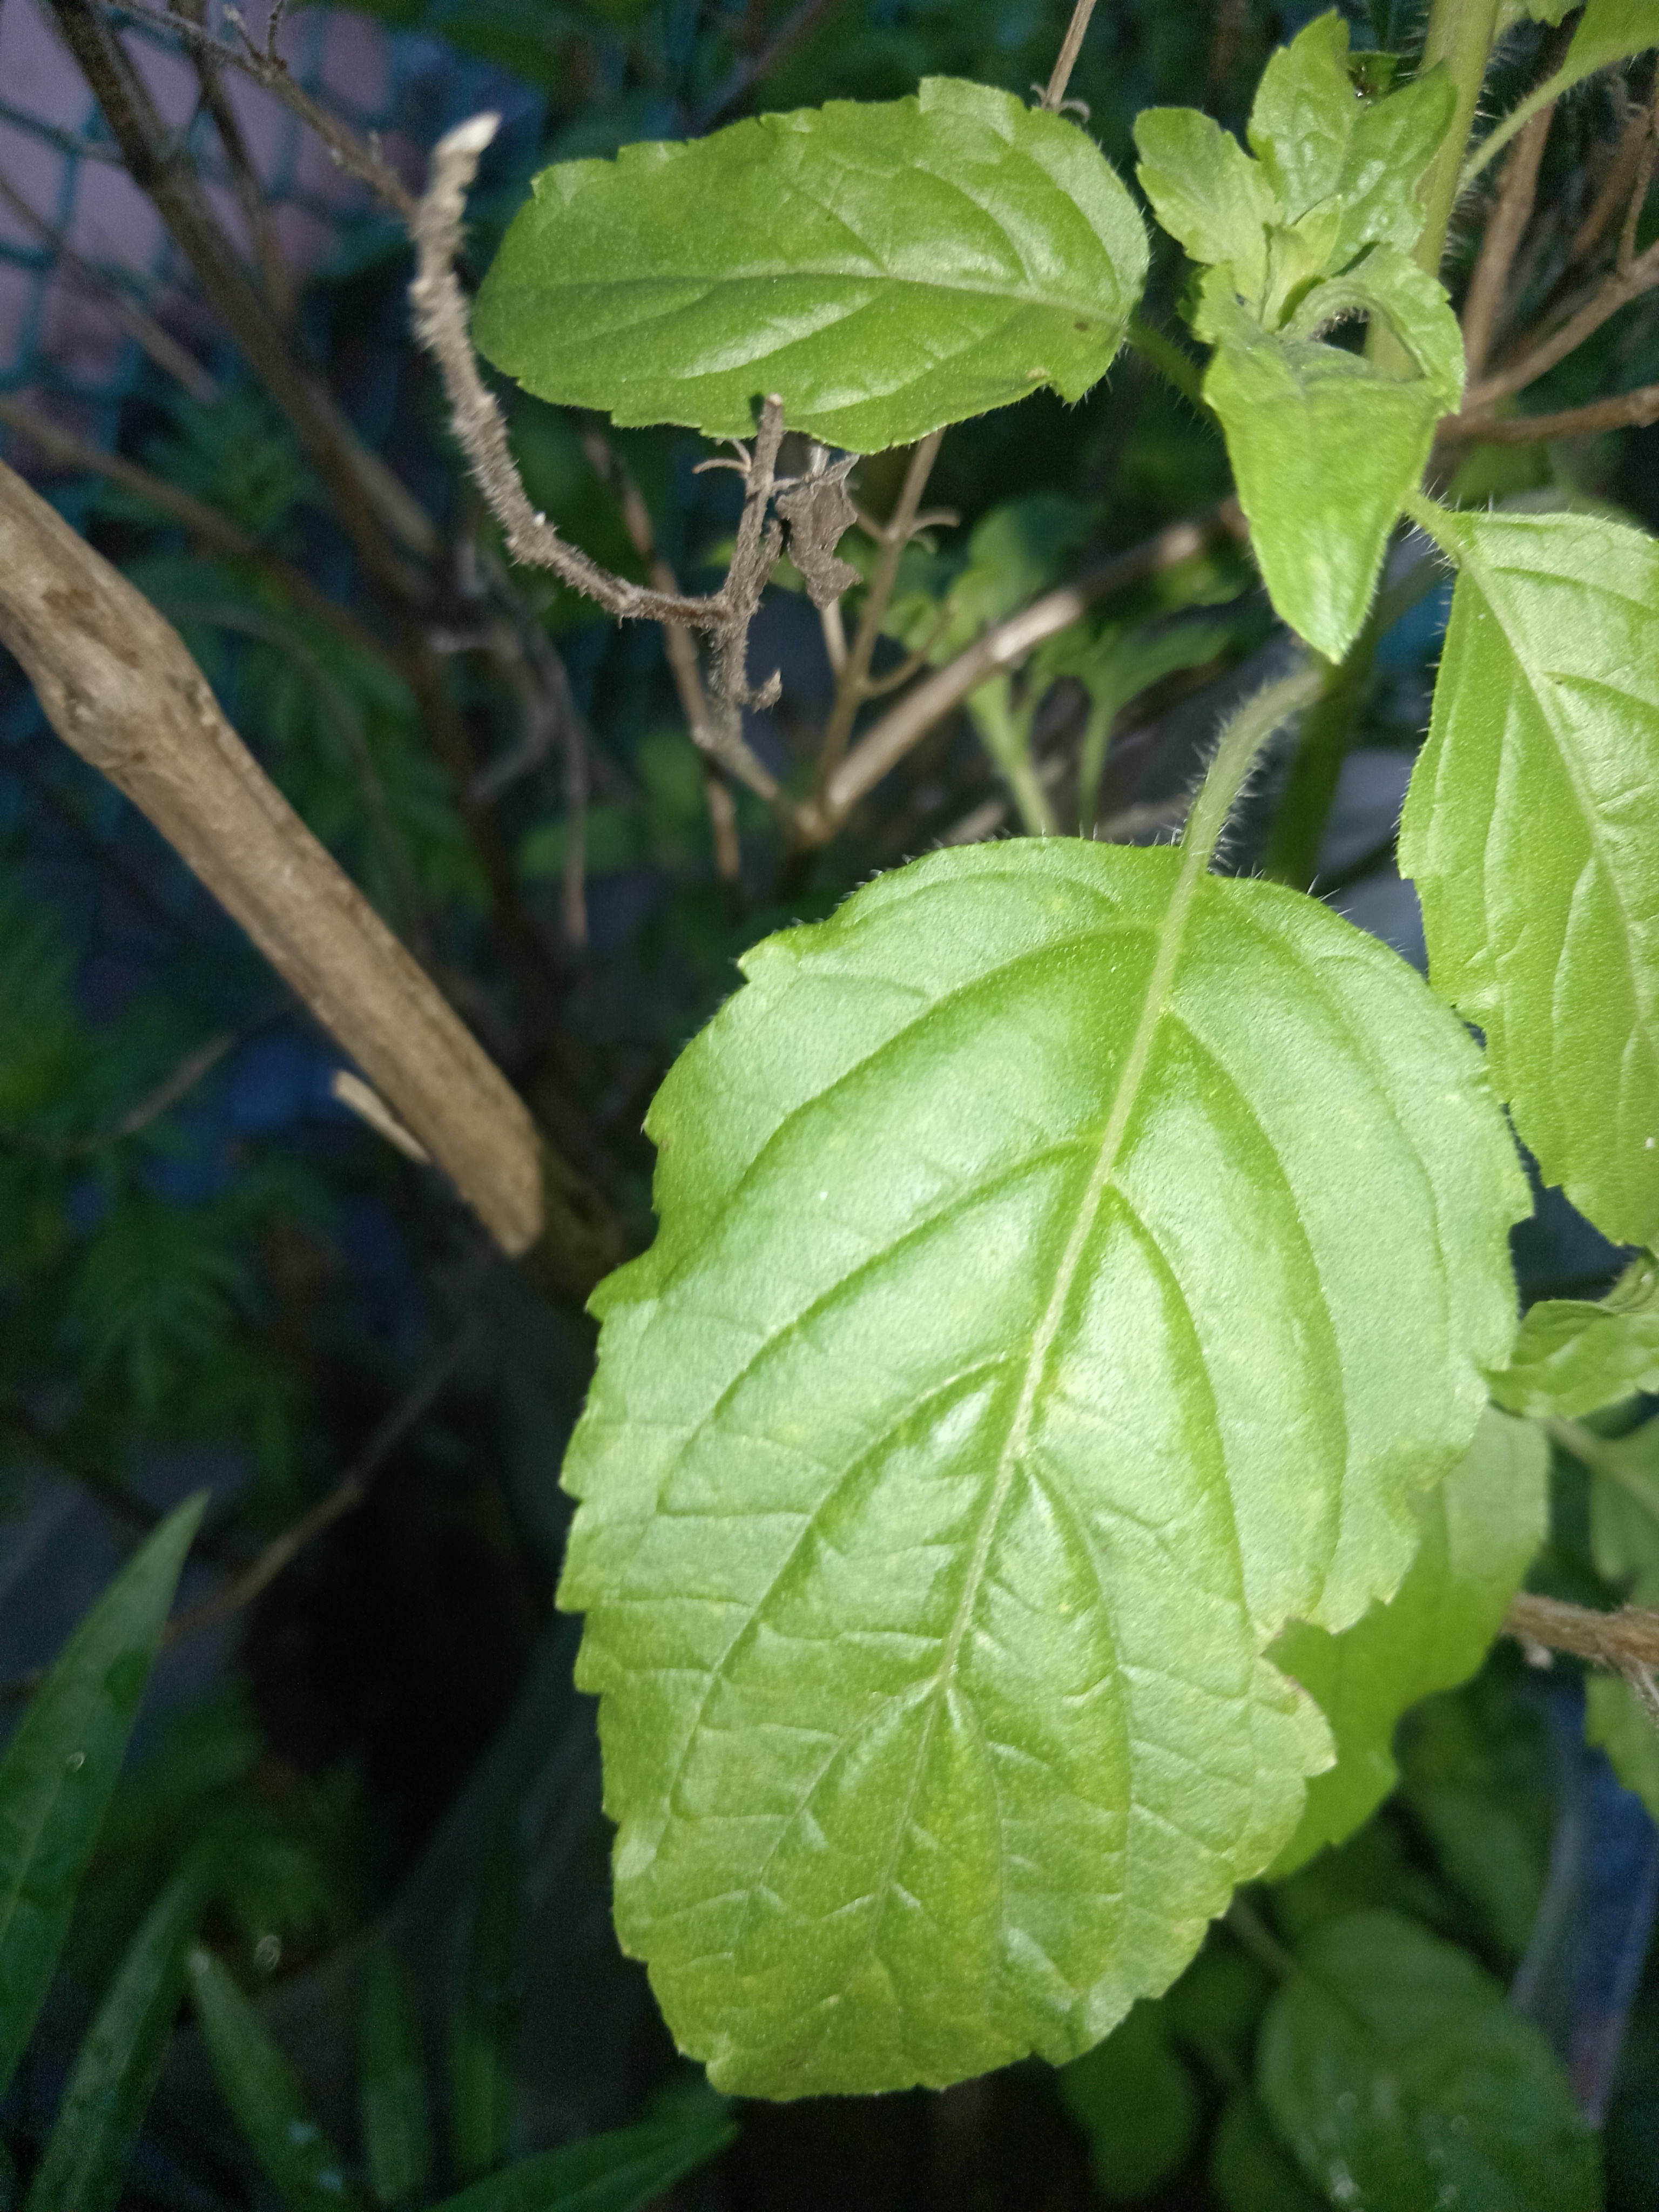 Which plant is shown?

tulshi
